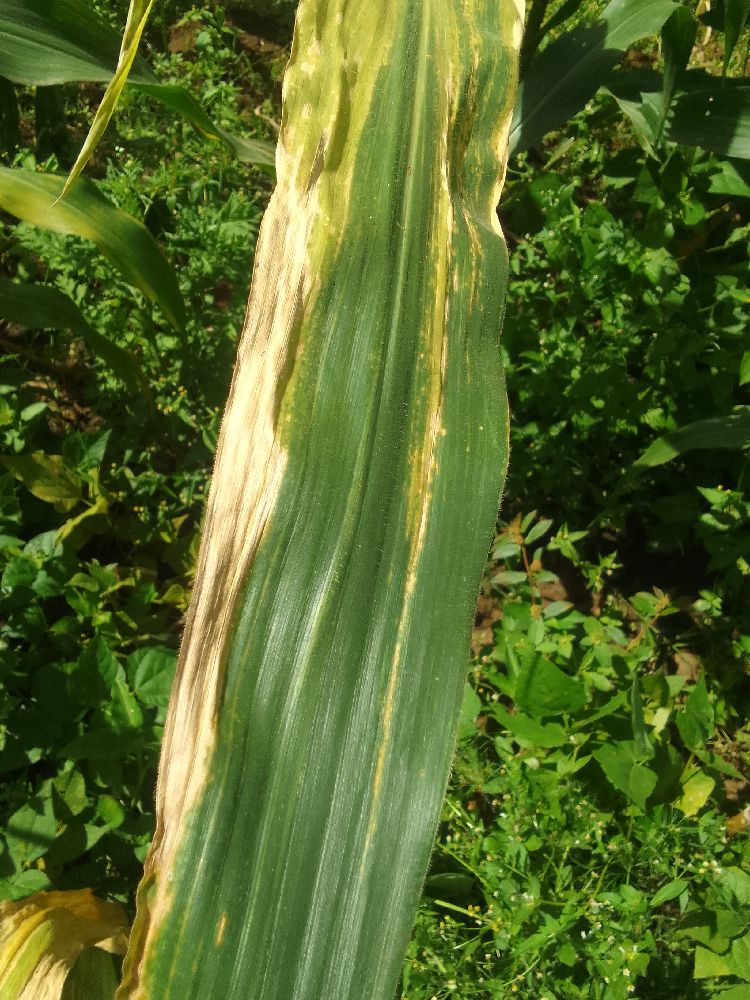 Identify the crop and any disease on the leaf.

maize, maize lethal necrosis
